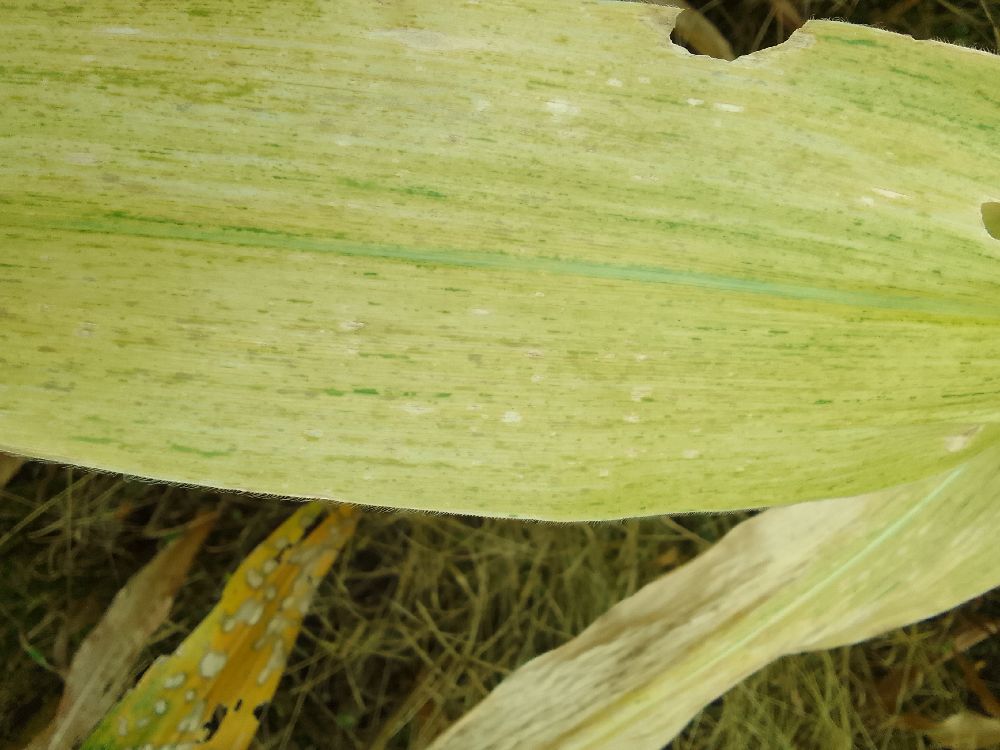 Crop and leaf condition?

maize, maize lethal necrosis
